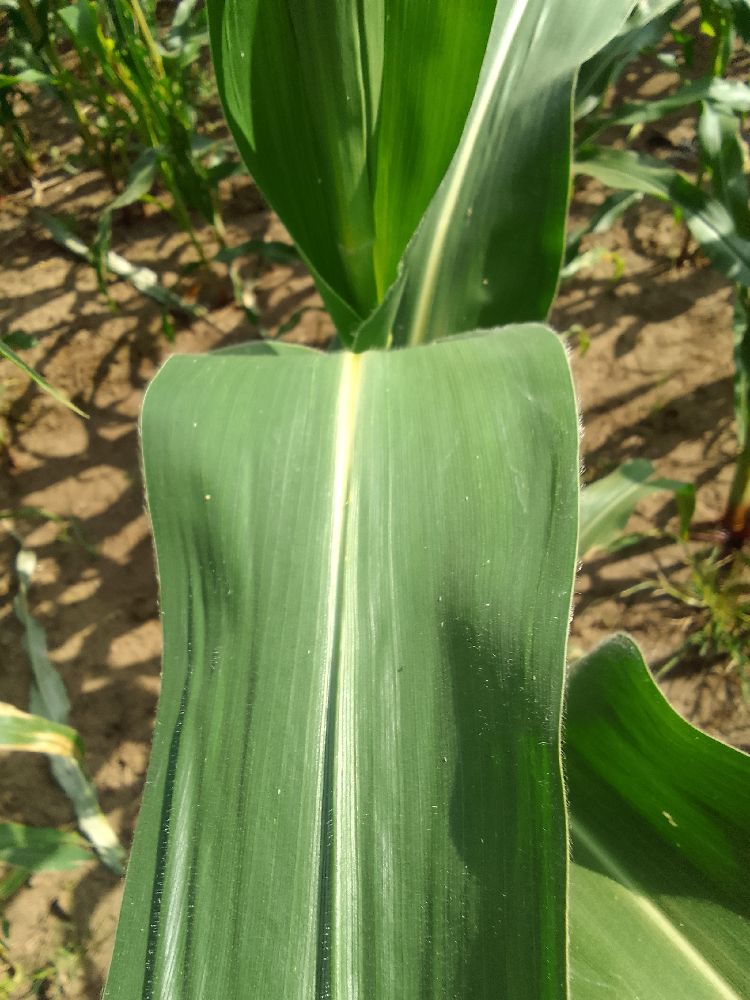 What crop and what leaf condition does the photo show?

maize, healthy
